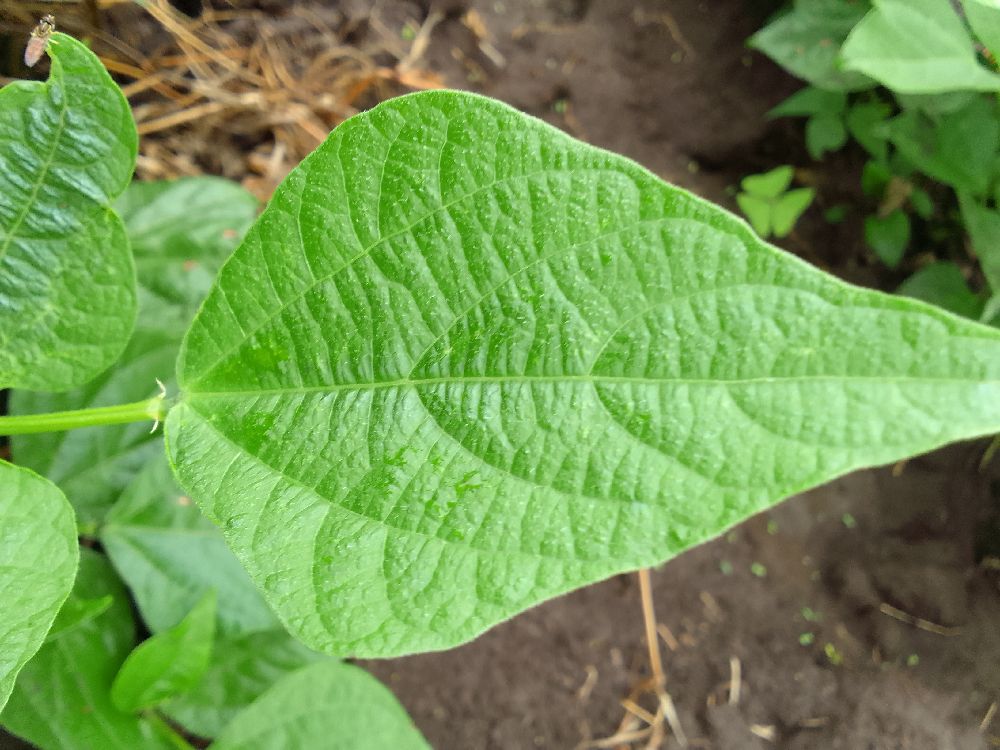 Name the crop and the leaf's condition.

common bean, healthy
